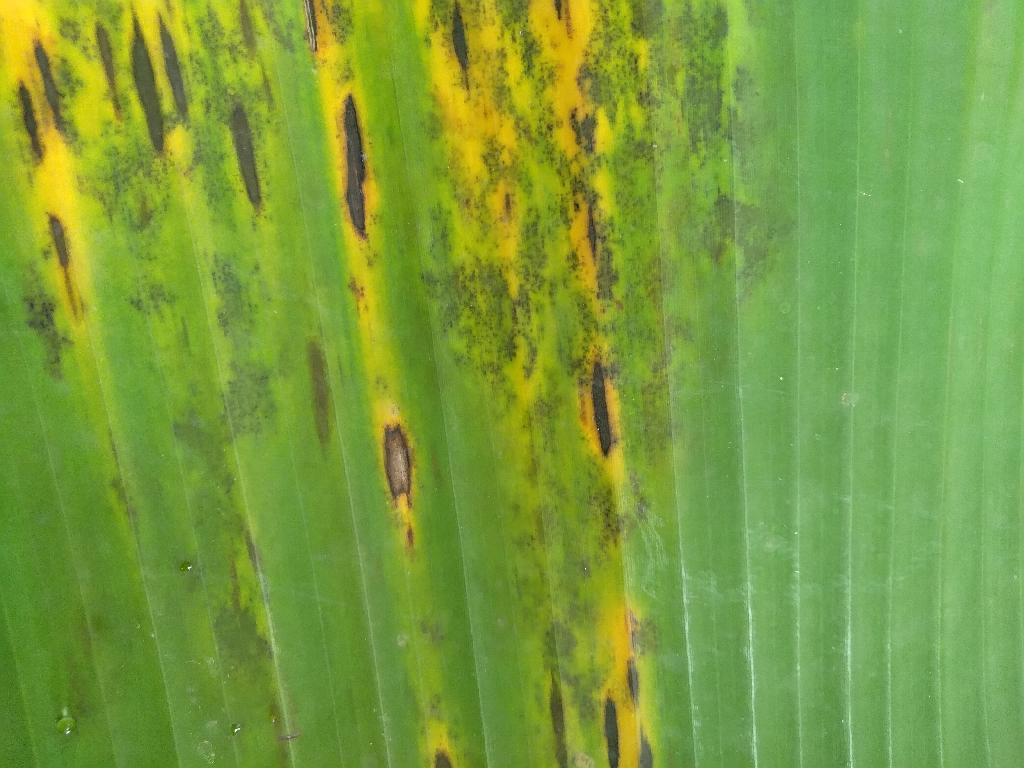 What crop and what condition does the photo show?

banana, black sigatoka
